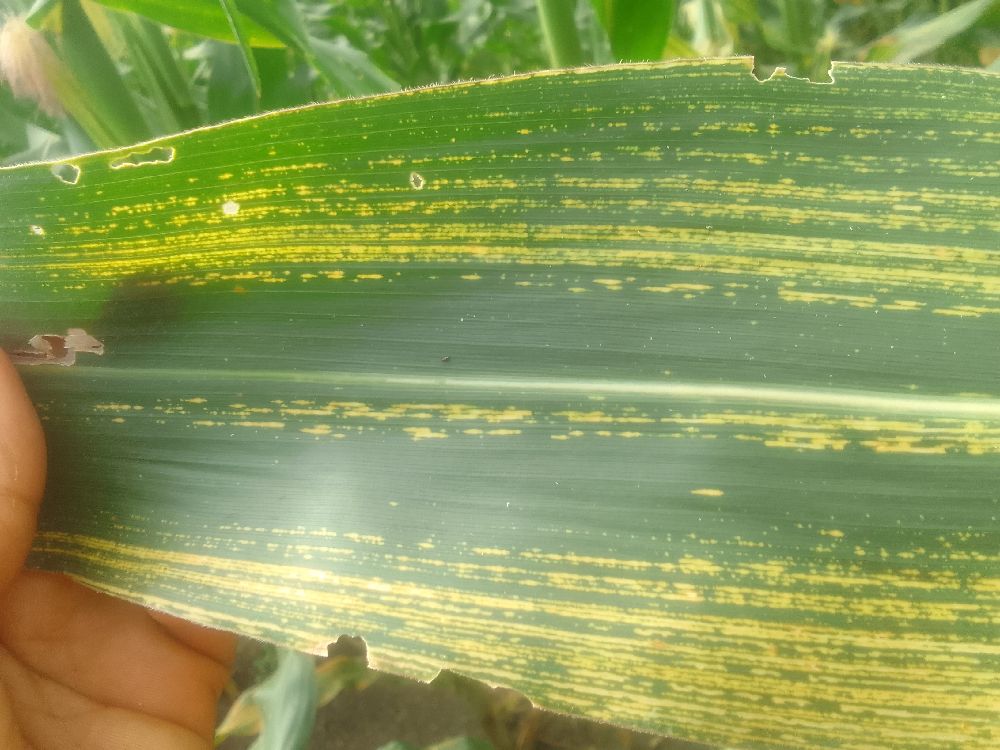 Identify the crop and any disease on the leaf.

maize, maize streak virus
